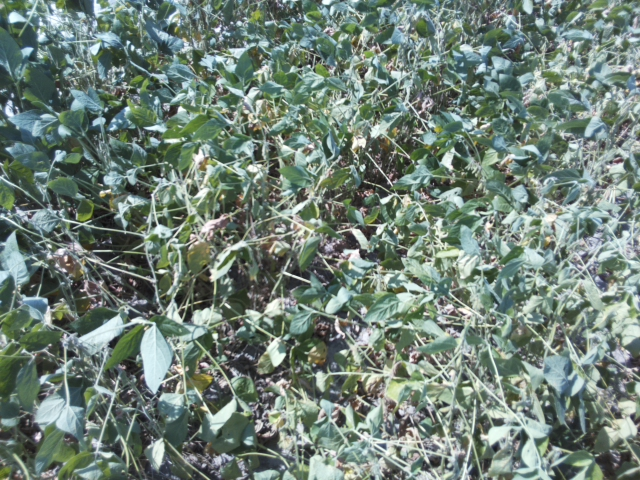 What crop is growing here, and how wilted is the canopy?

soybean, moderate turgor loss in upper canopy
